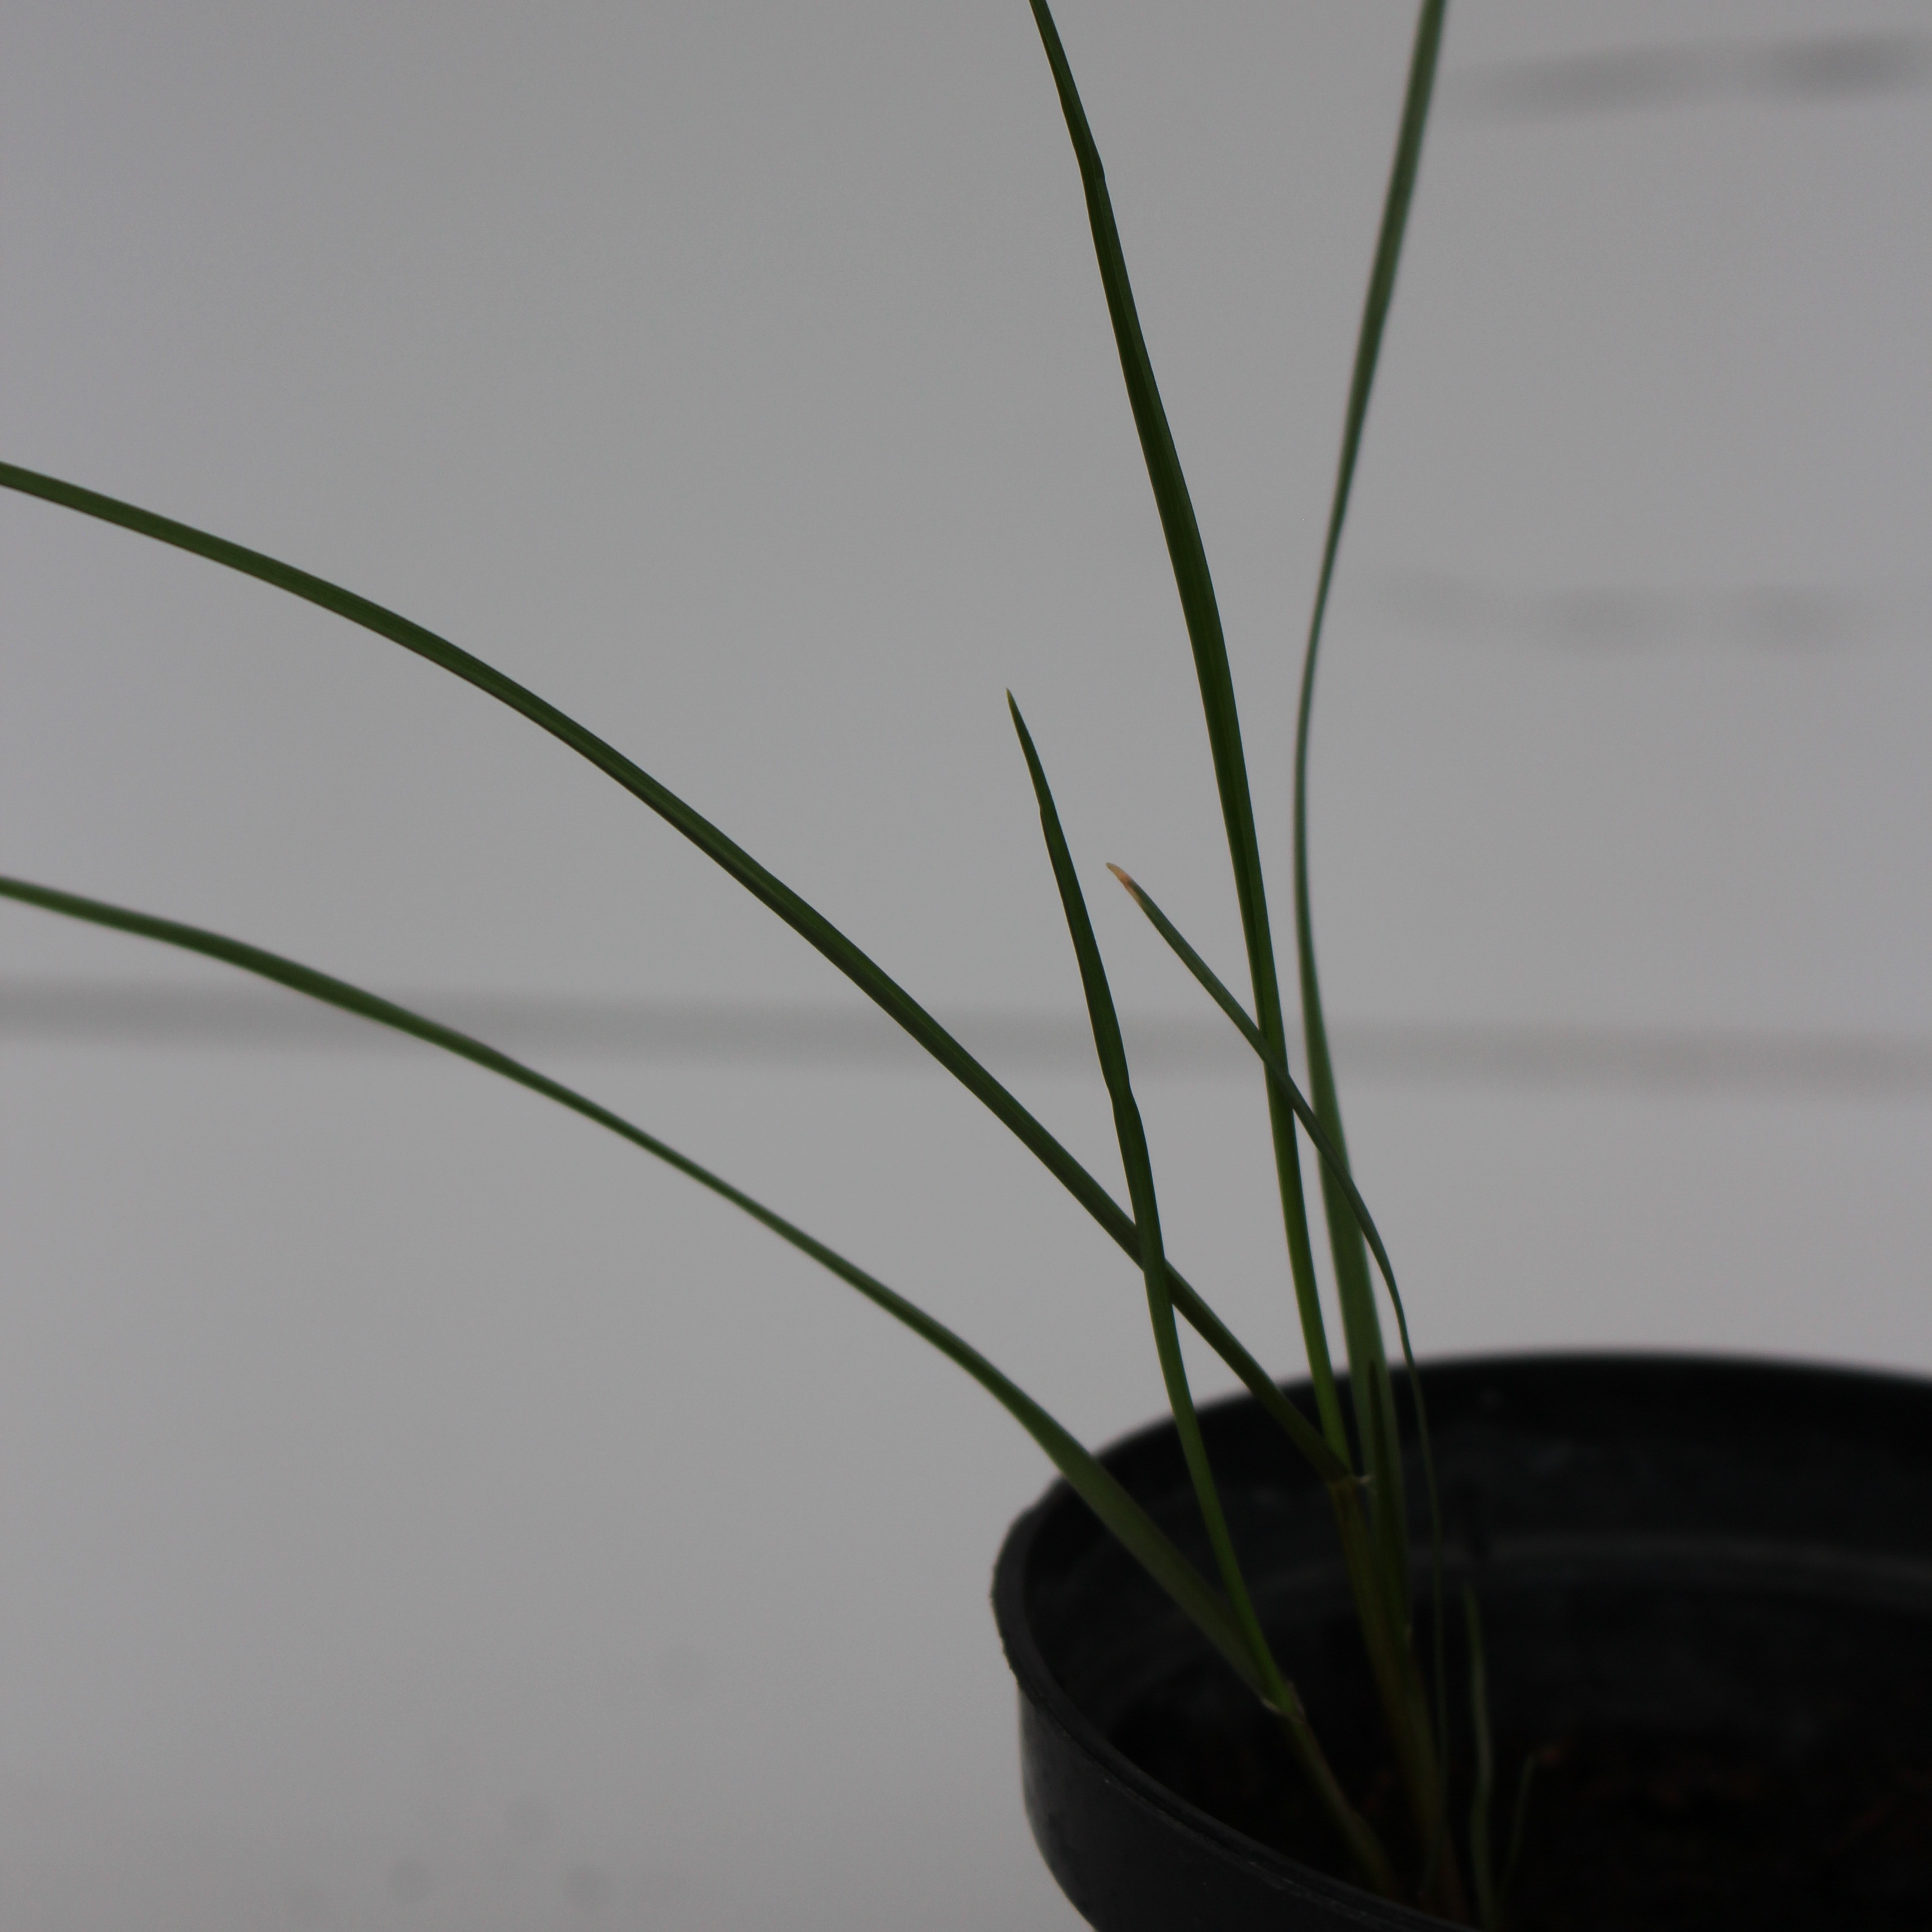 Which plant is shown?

Lolium multiflorum
